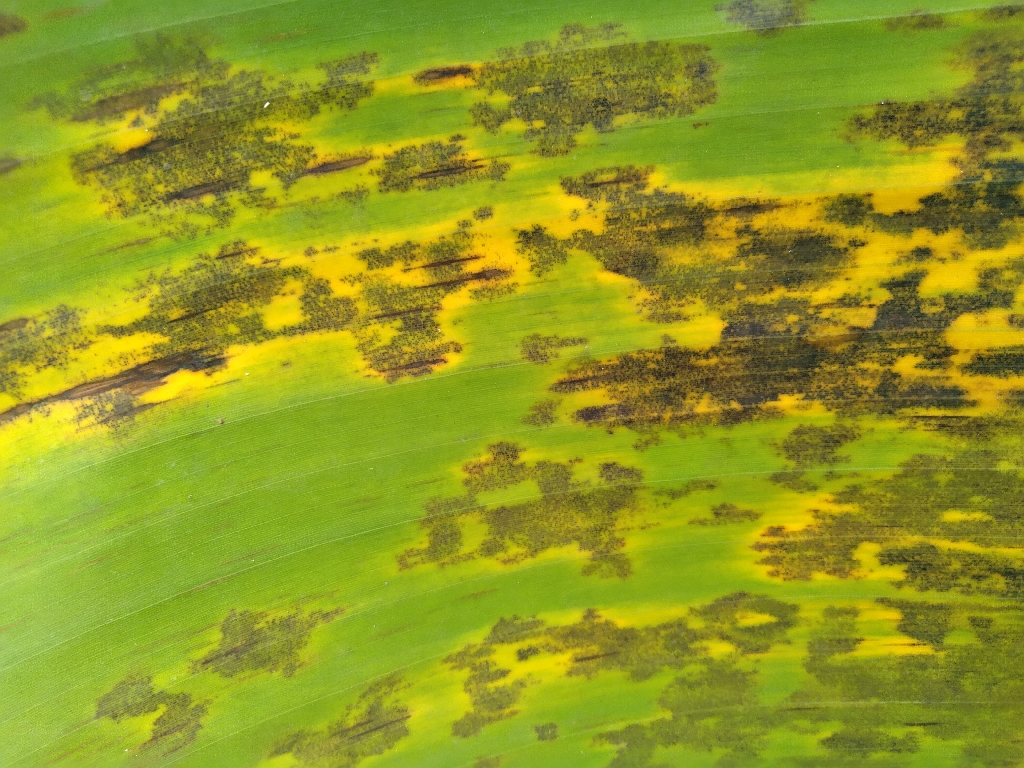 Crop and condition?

banana, black sigatoka
